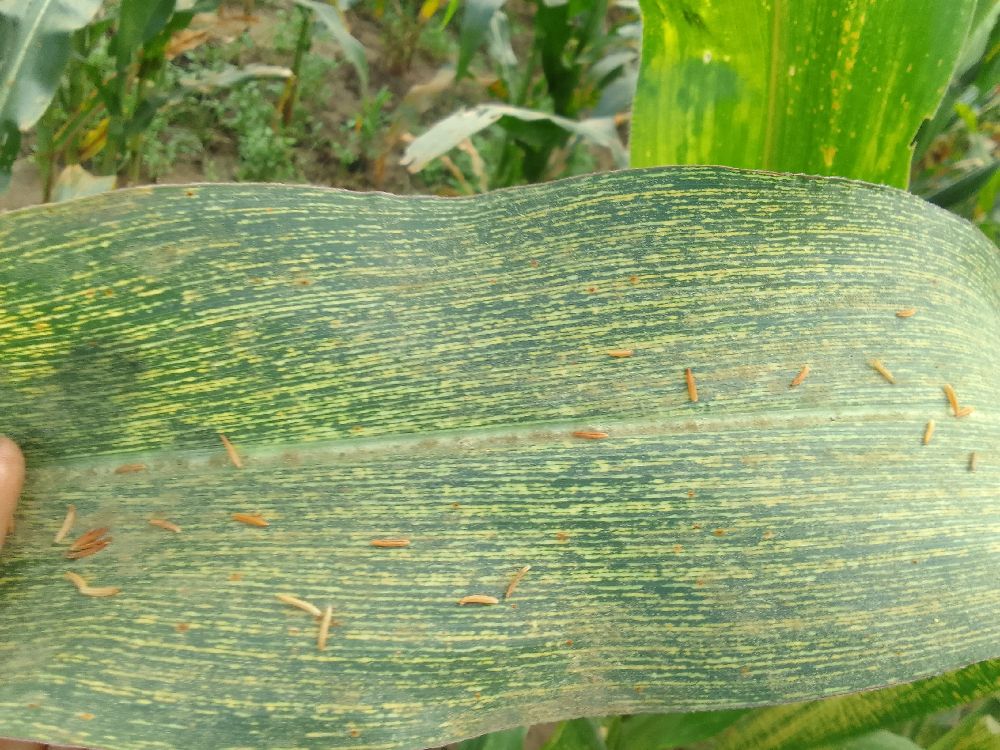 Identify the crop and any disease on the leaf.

maize, maize streak virus
